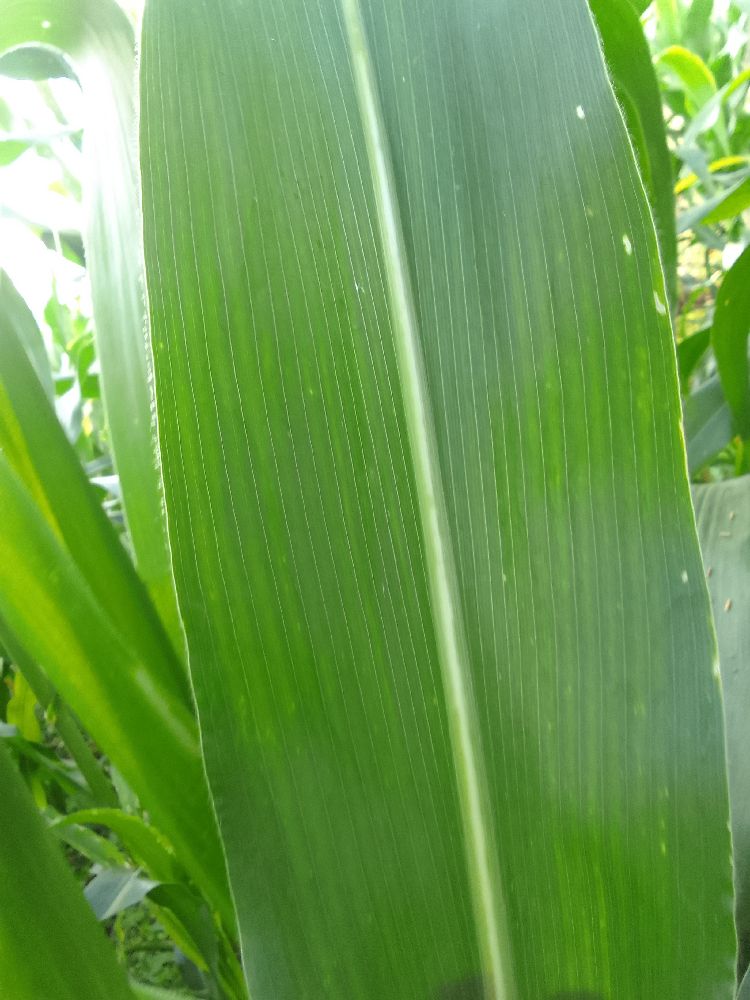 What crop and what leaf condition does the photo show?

maize, healthy
